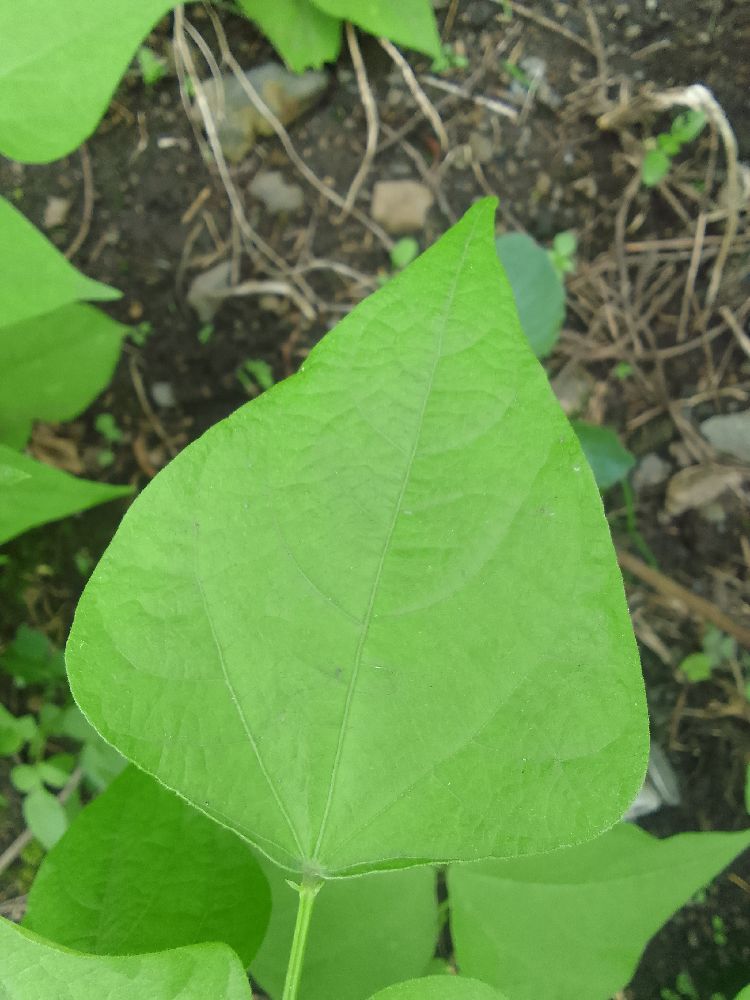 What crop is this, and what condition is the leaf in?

common bean, healthy
